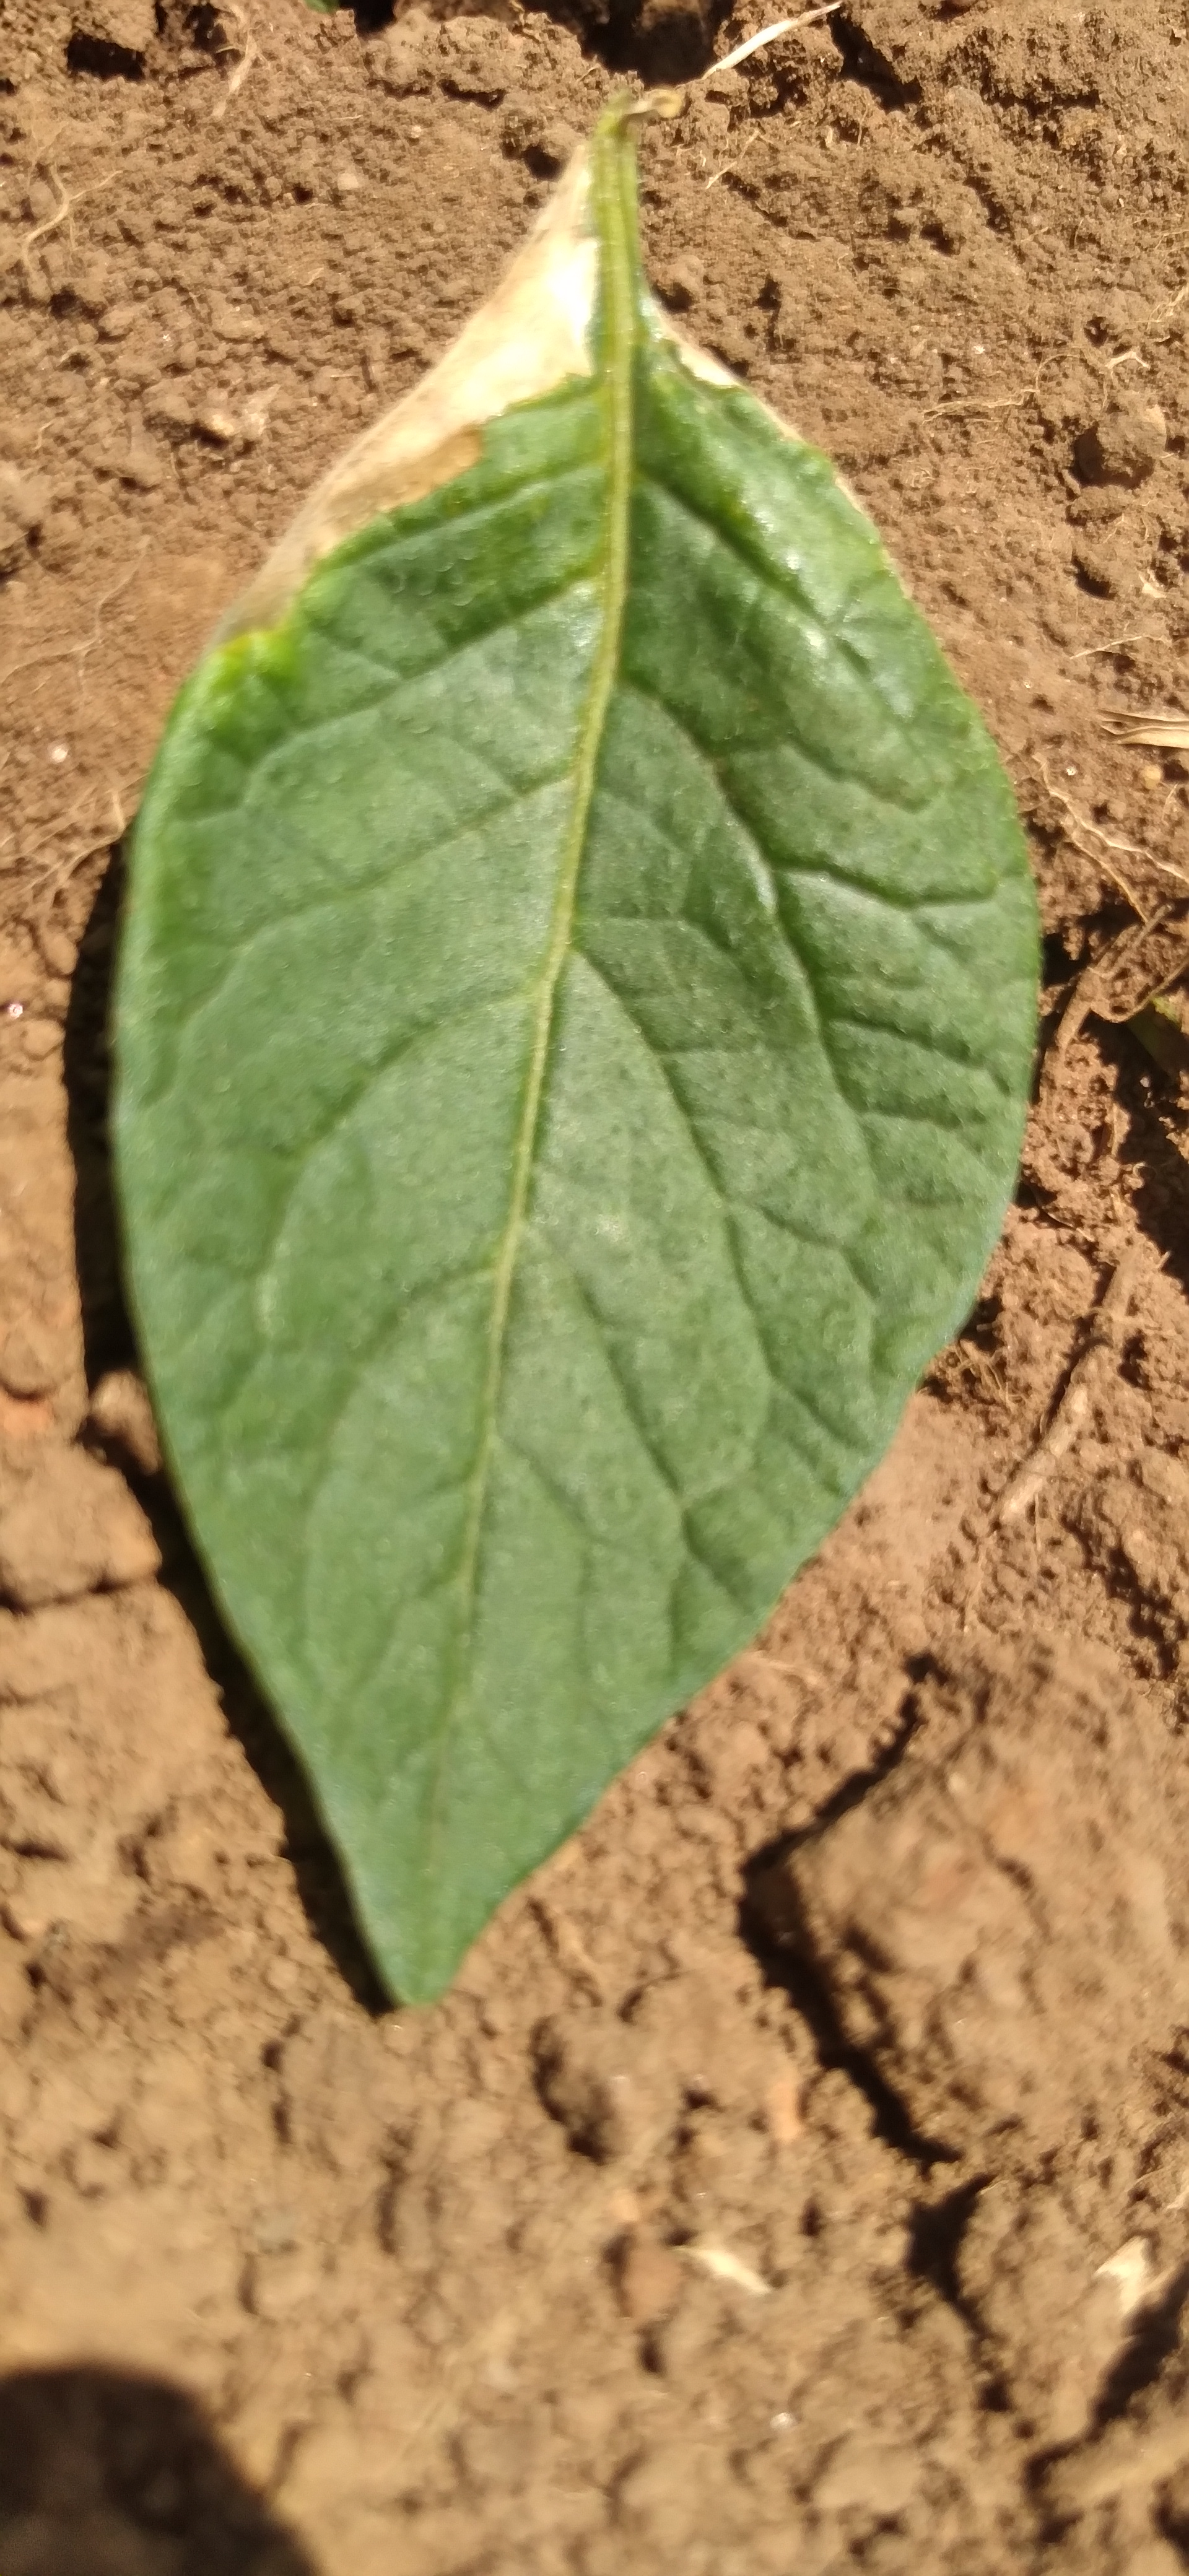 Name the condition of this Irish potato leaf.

early blight
